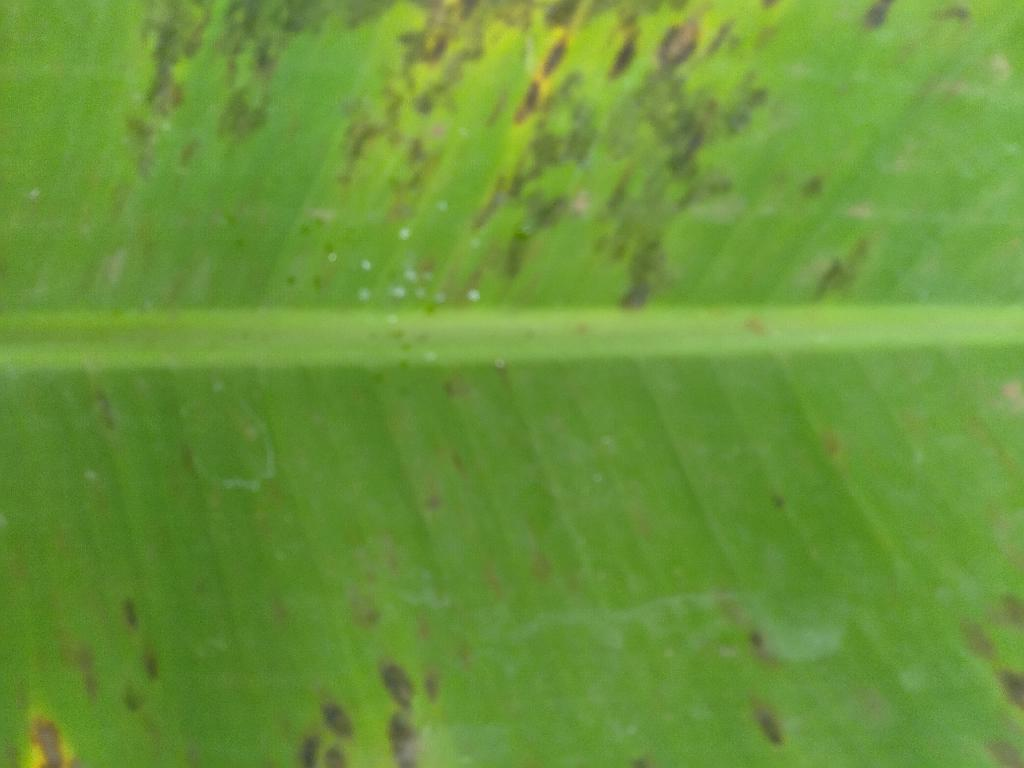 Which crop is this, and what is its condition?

banana, black sigatoka
